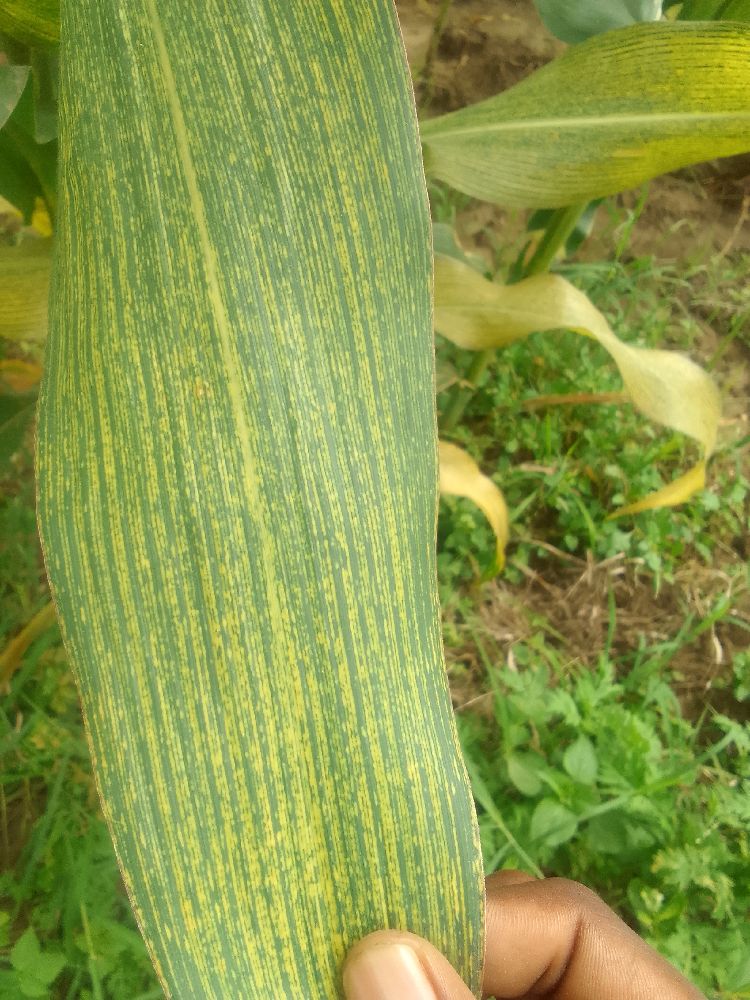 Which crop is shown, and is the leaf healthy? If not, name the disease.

maize, maize streak virus
